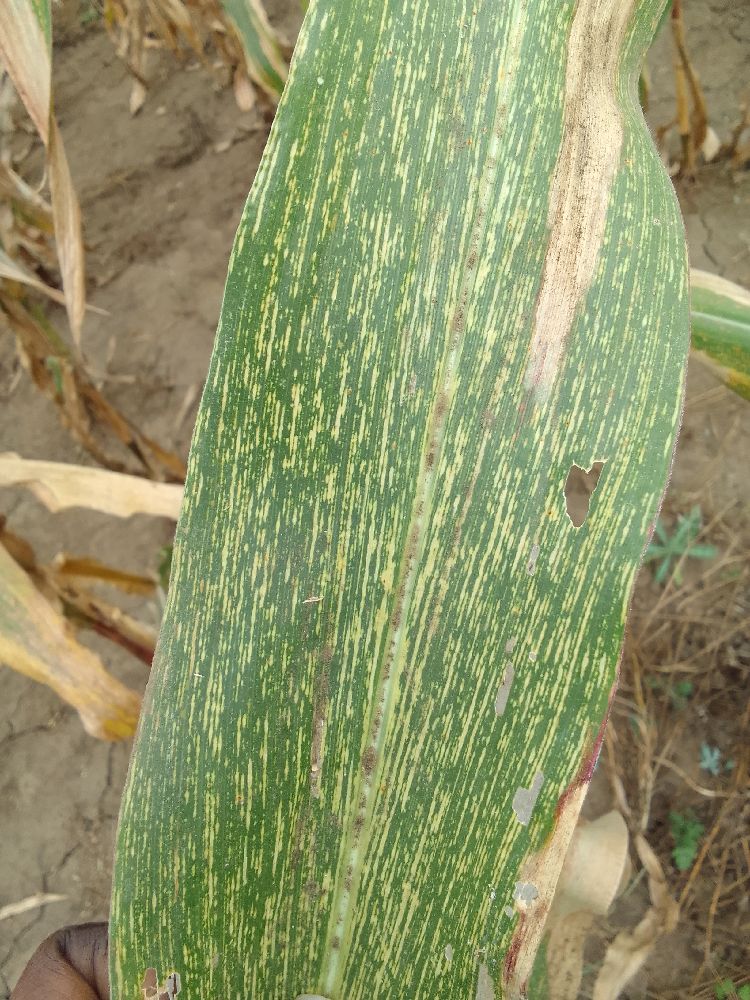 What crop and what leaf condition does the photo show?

maize, maize streak virus
